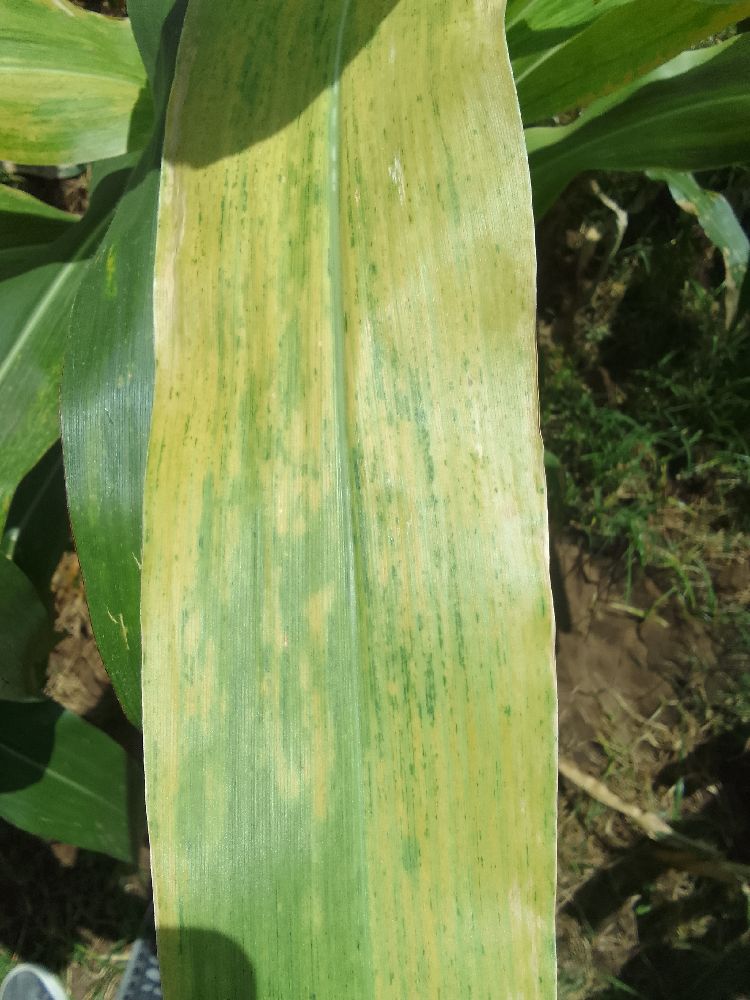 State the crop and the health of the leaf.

maize, maize lethal necrosis
